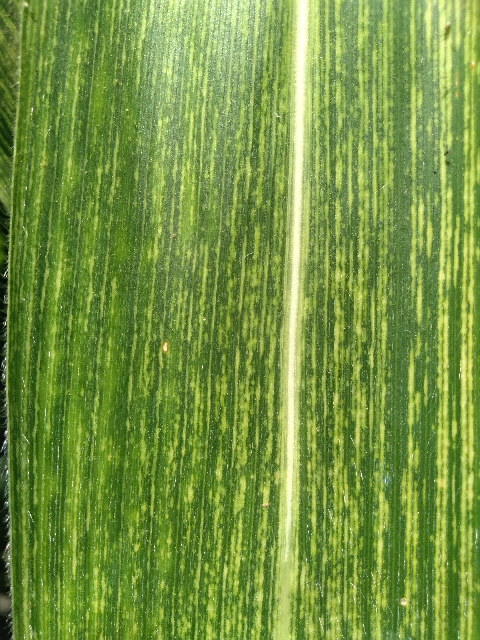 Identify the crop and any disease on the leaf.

maize, maize streak virus
